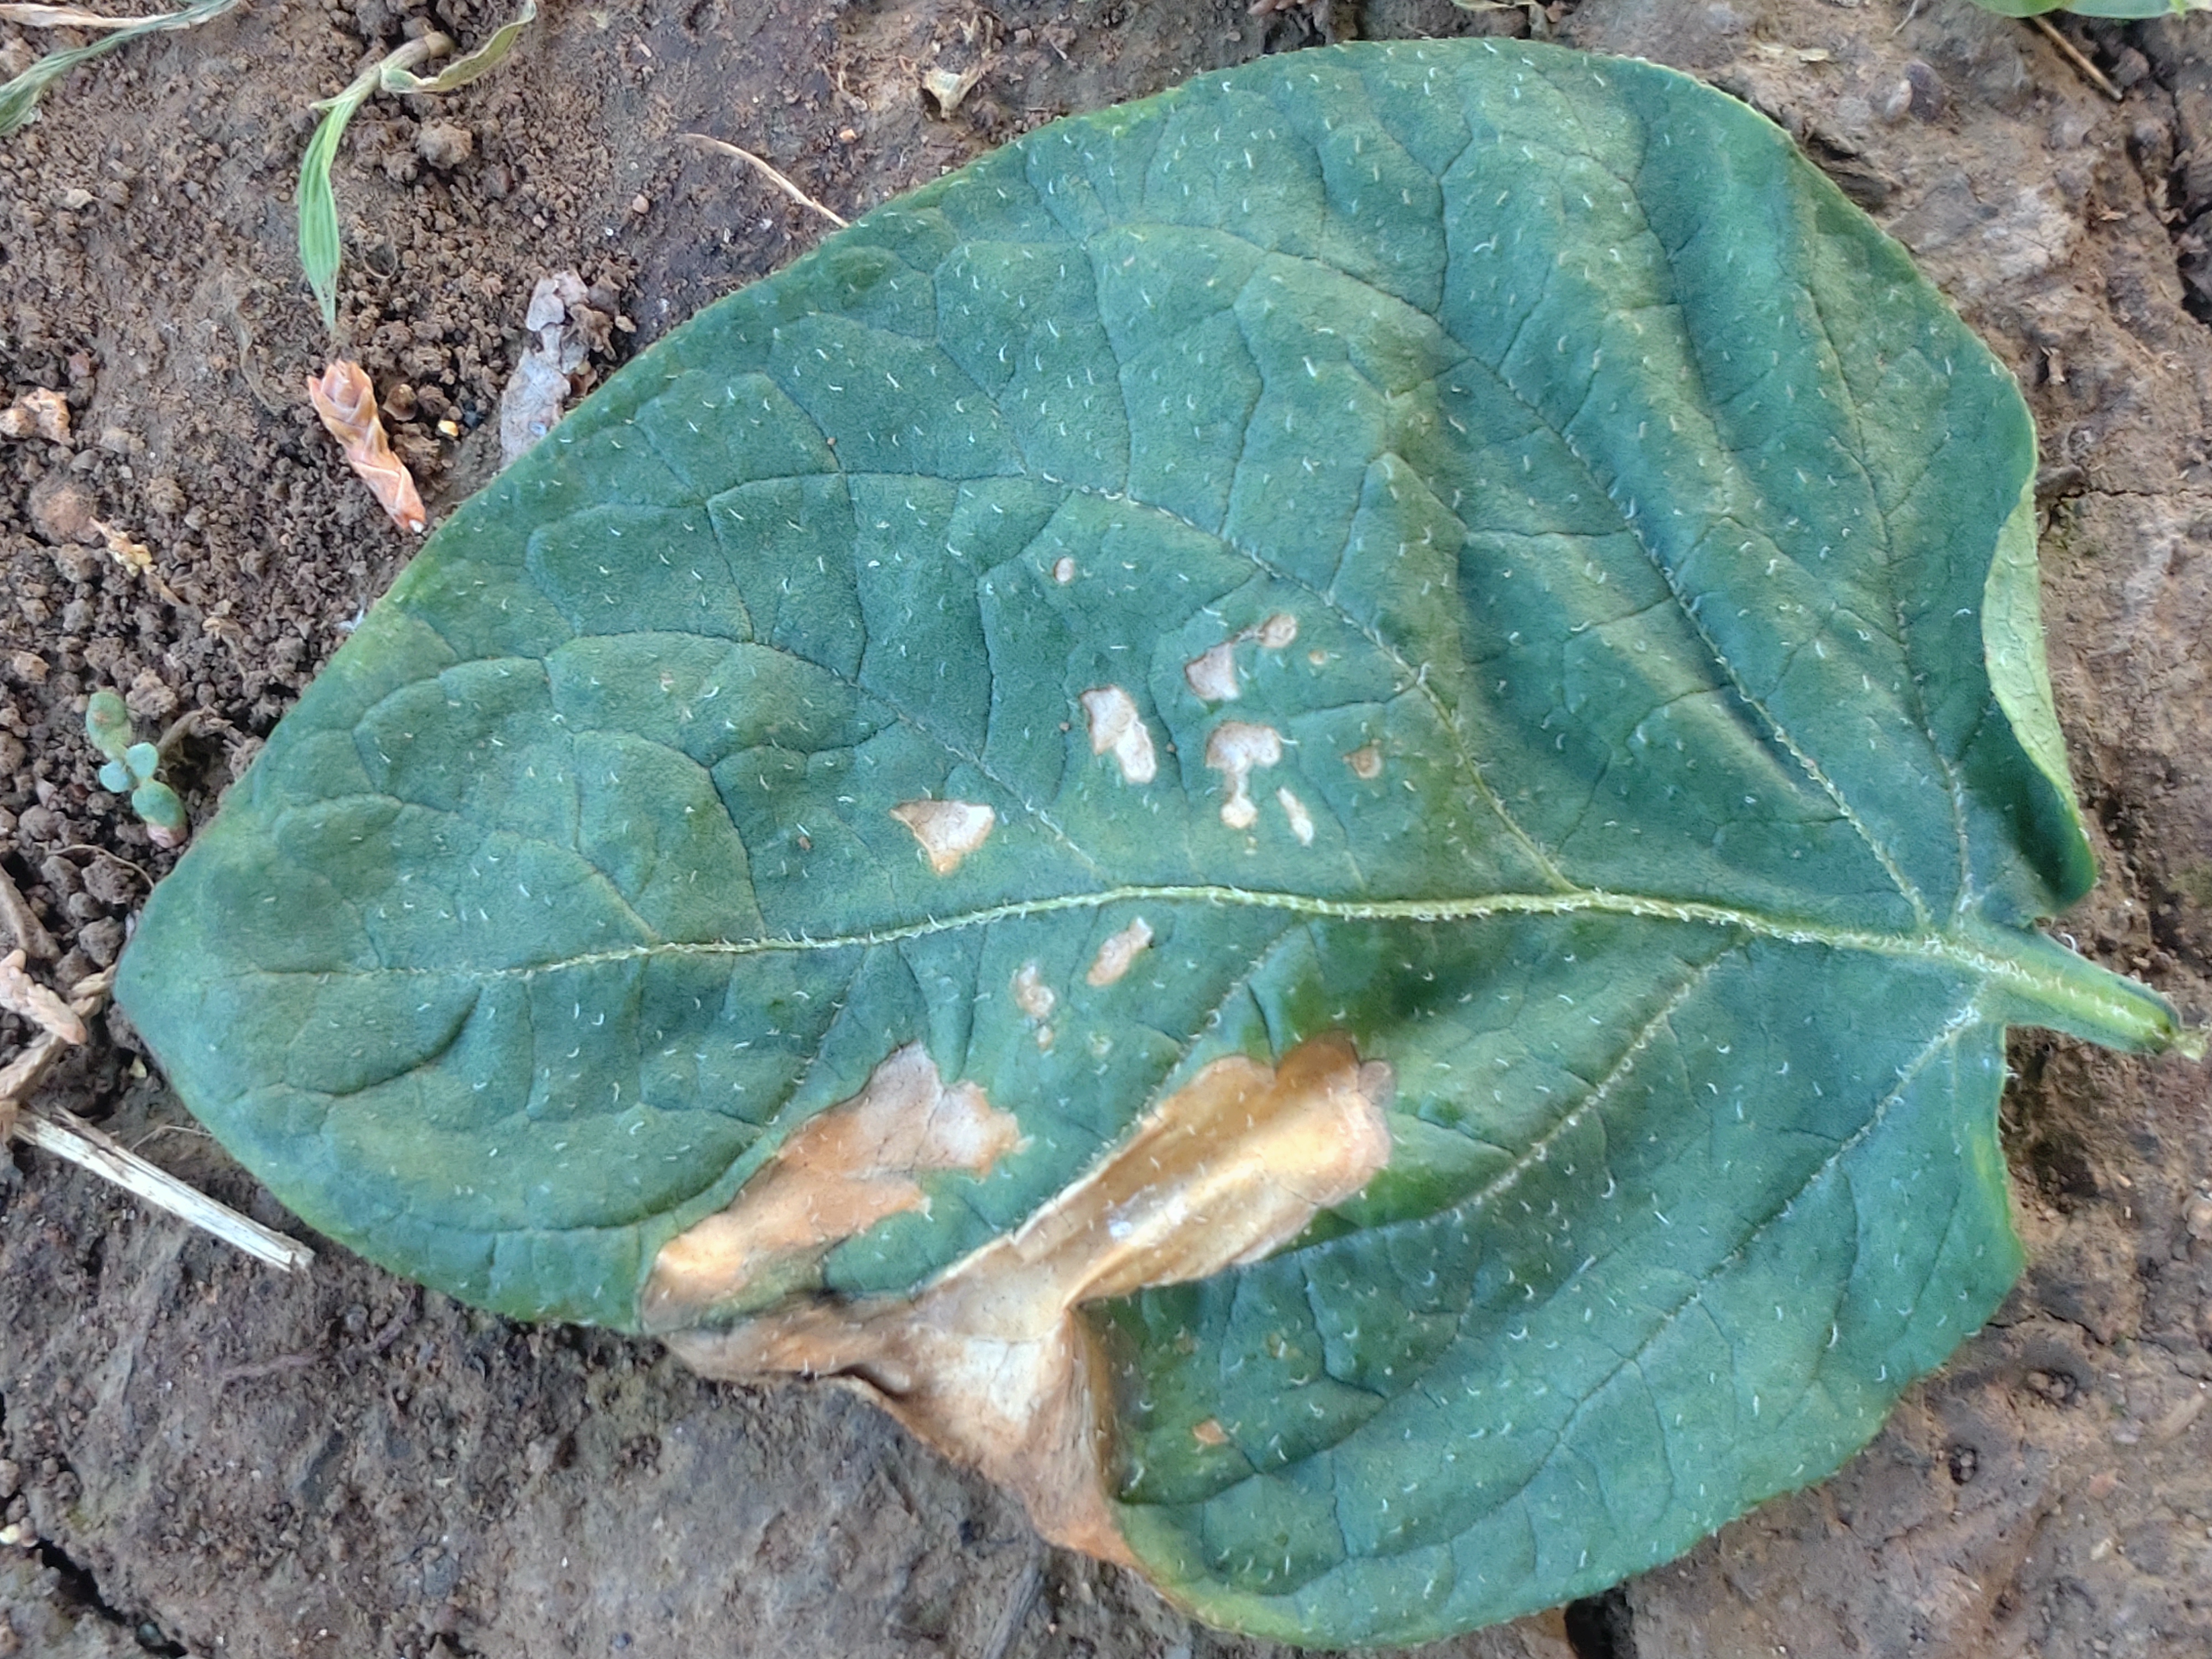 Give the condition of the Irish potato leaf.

early blight
